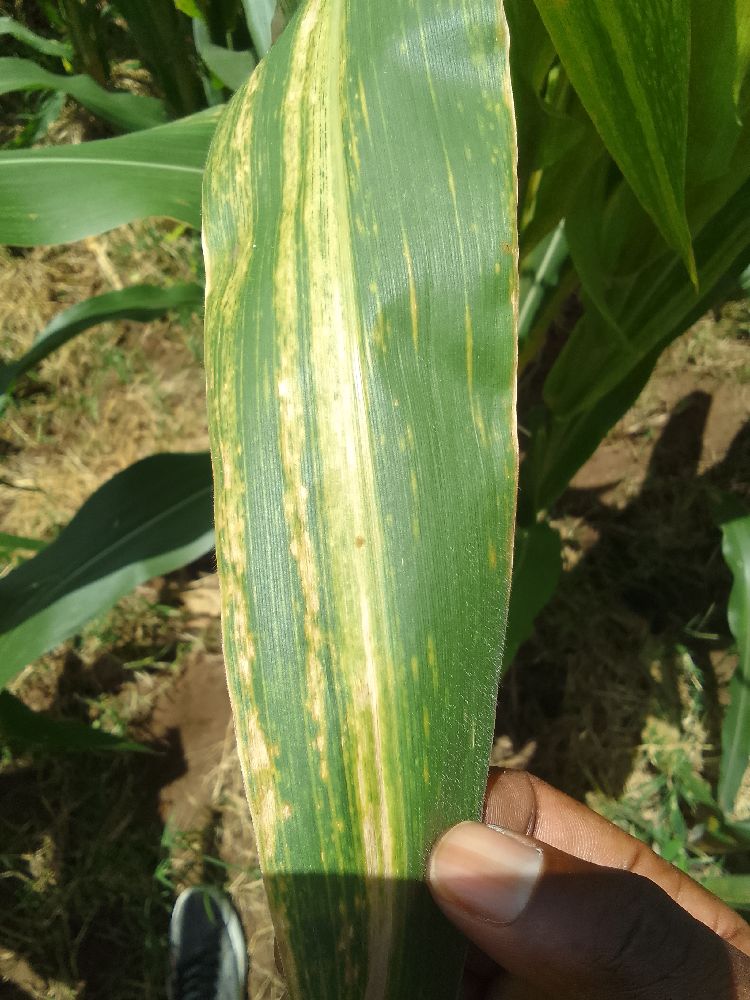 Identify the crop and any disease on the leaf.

maize, maize lethal necrosis
